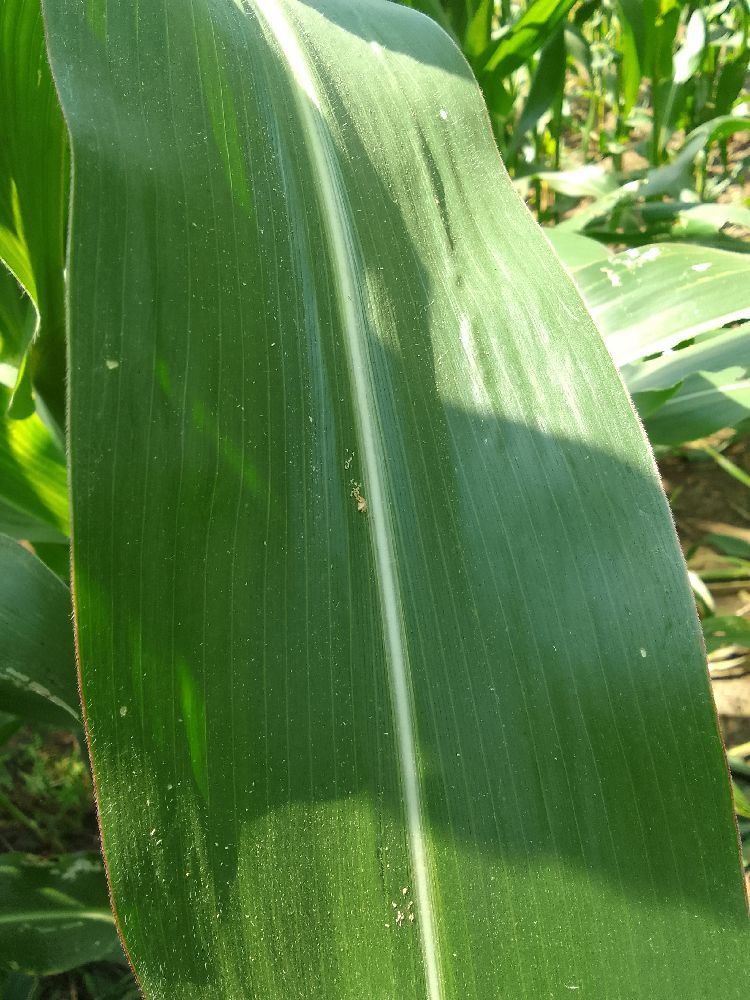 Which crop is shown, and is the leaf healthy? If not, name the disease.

maize, healthy
